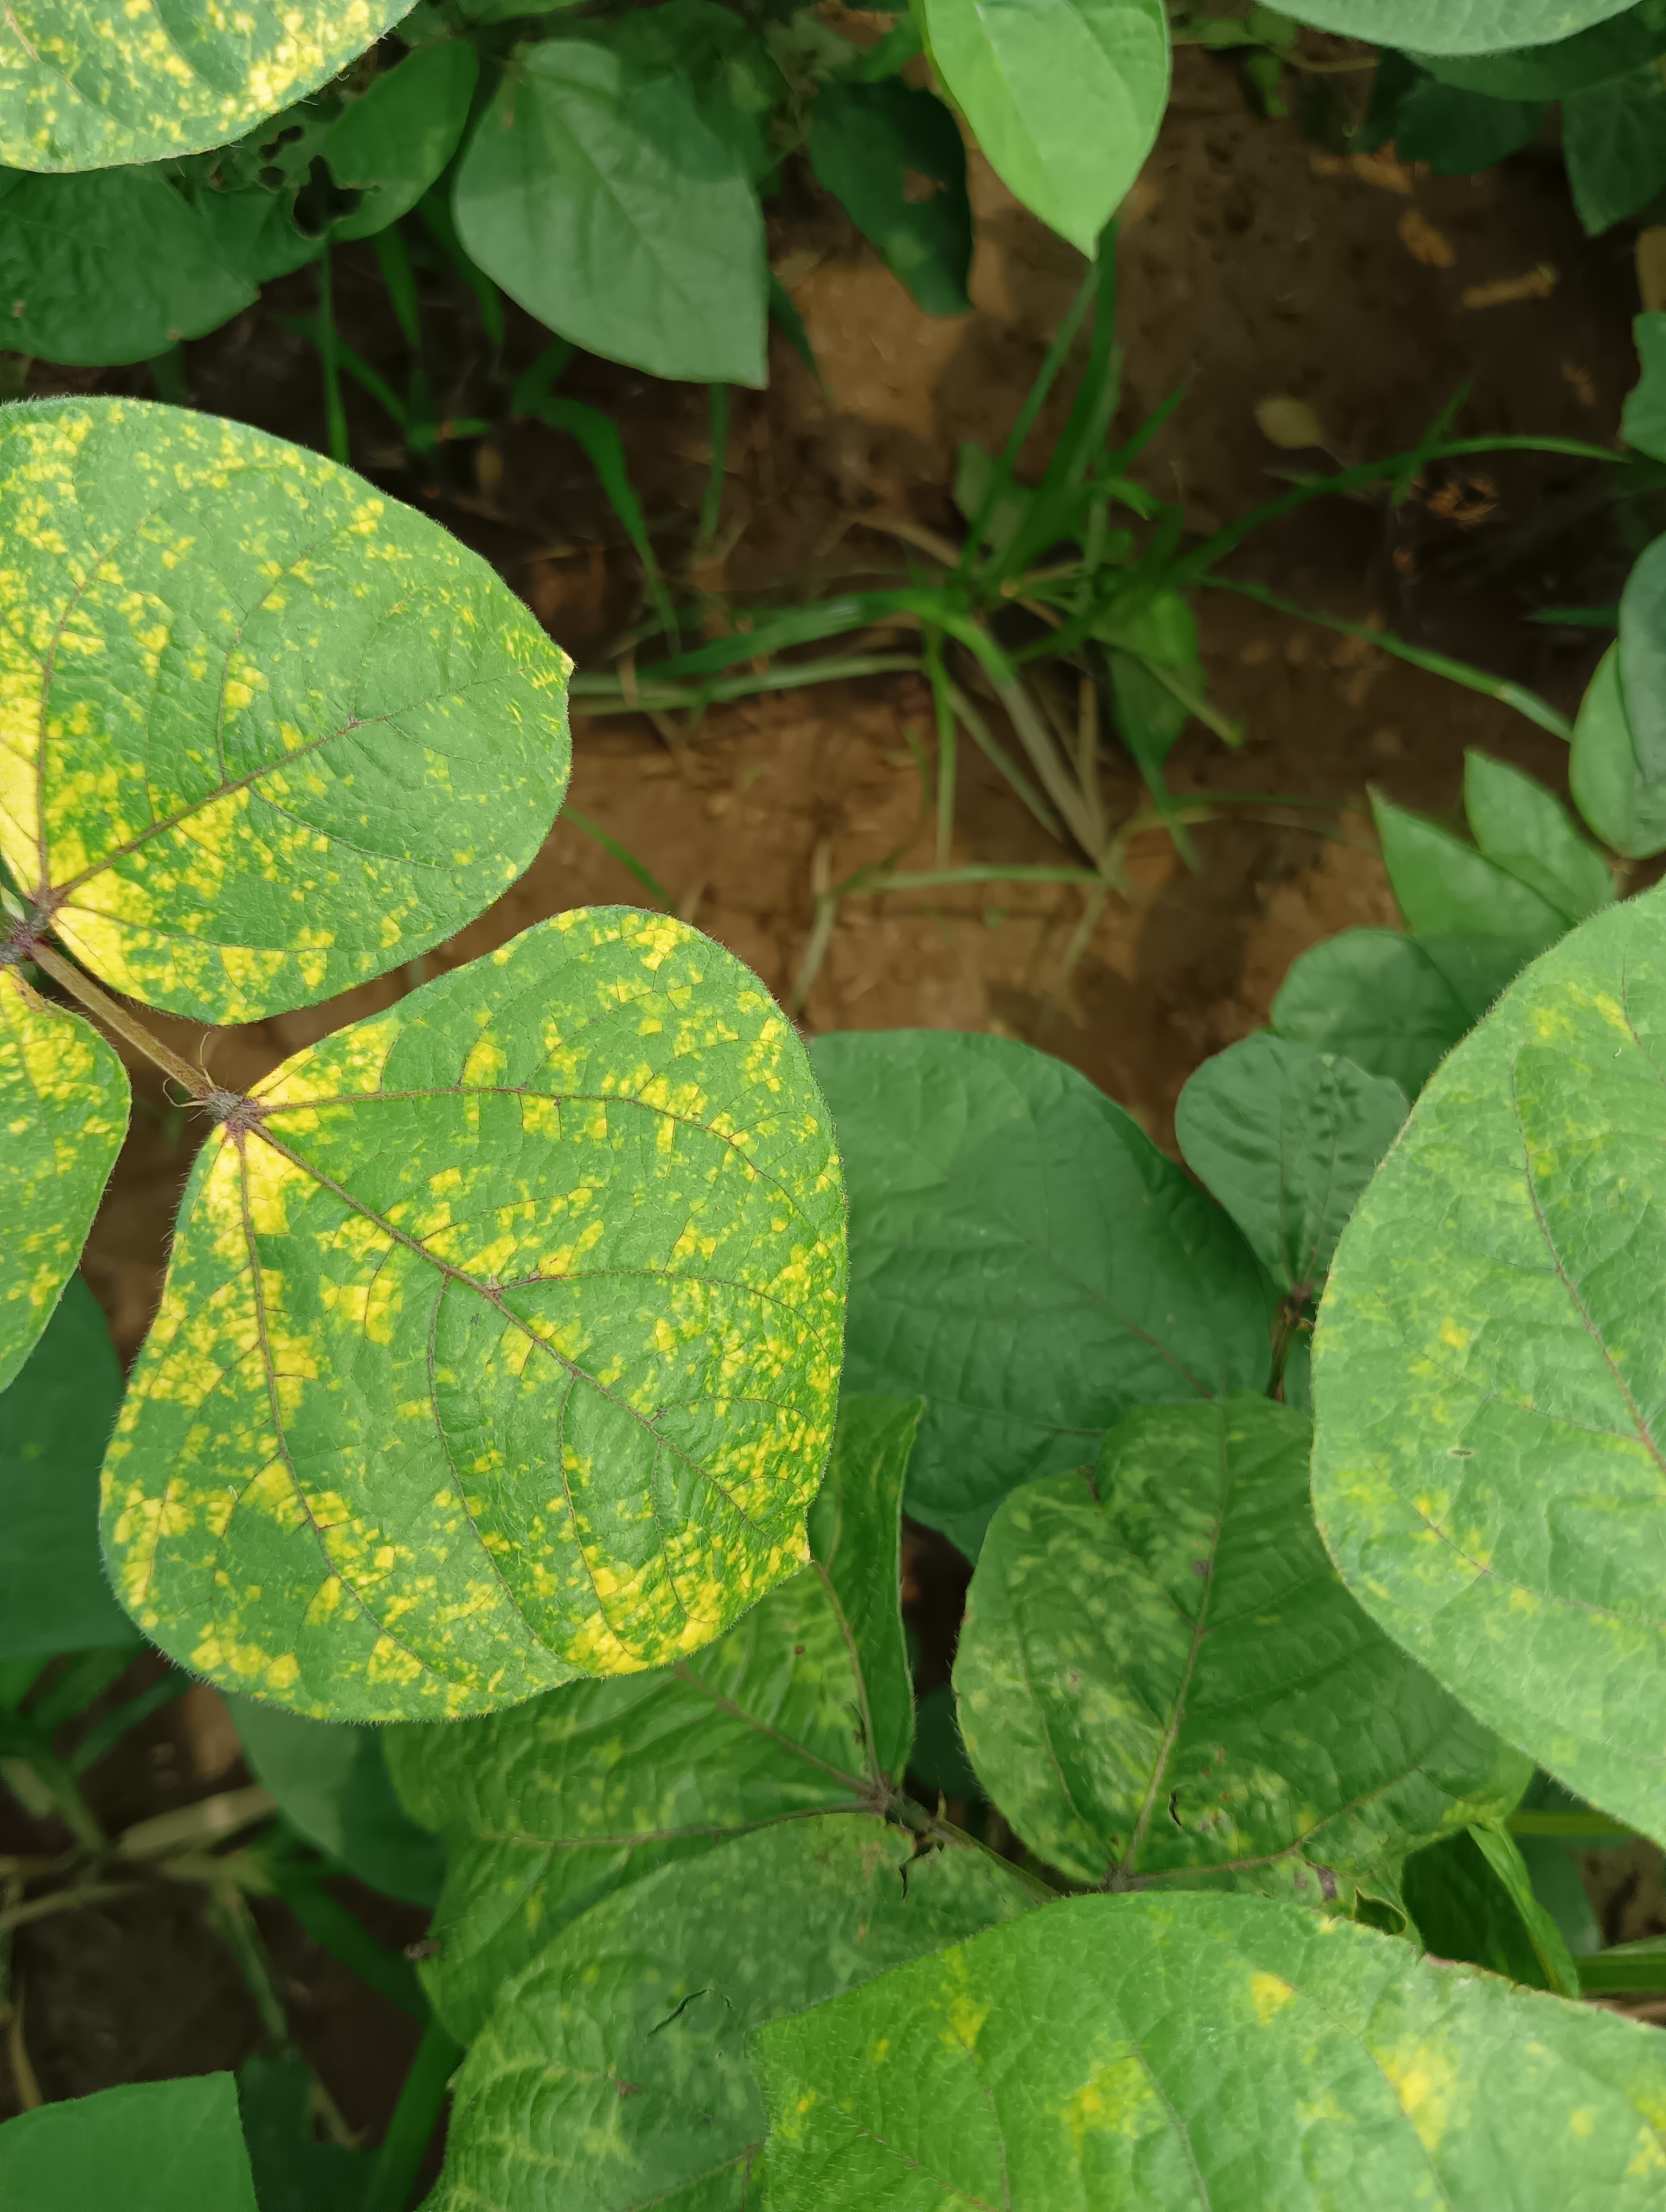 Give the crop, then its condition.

mungbean, yellow mosaic
